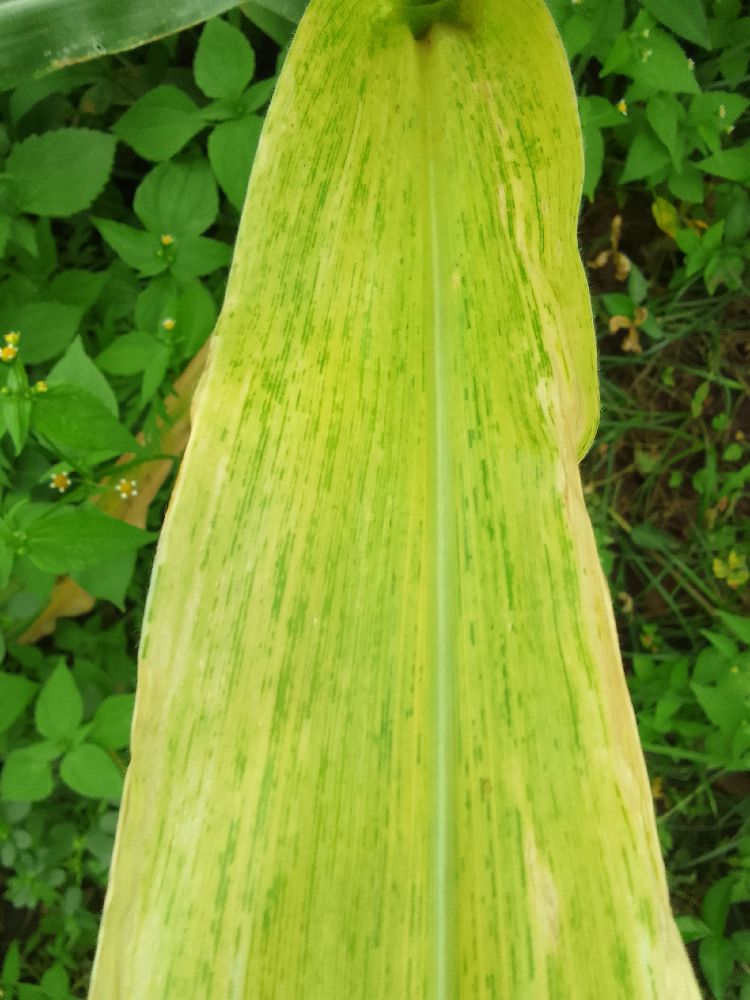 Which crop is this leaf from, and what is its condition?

maize, maize lethal necrosis
